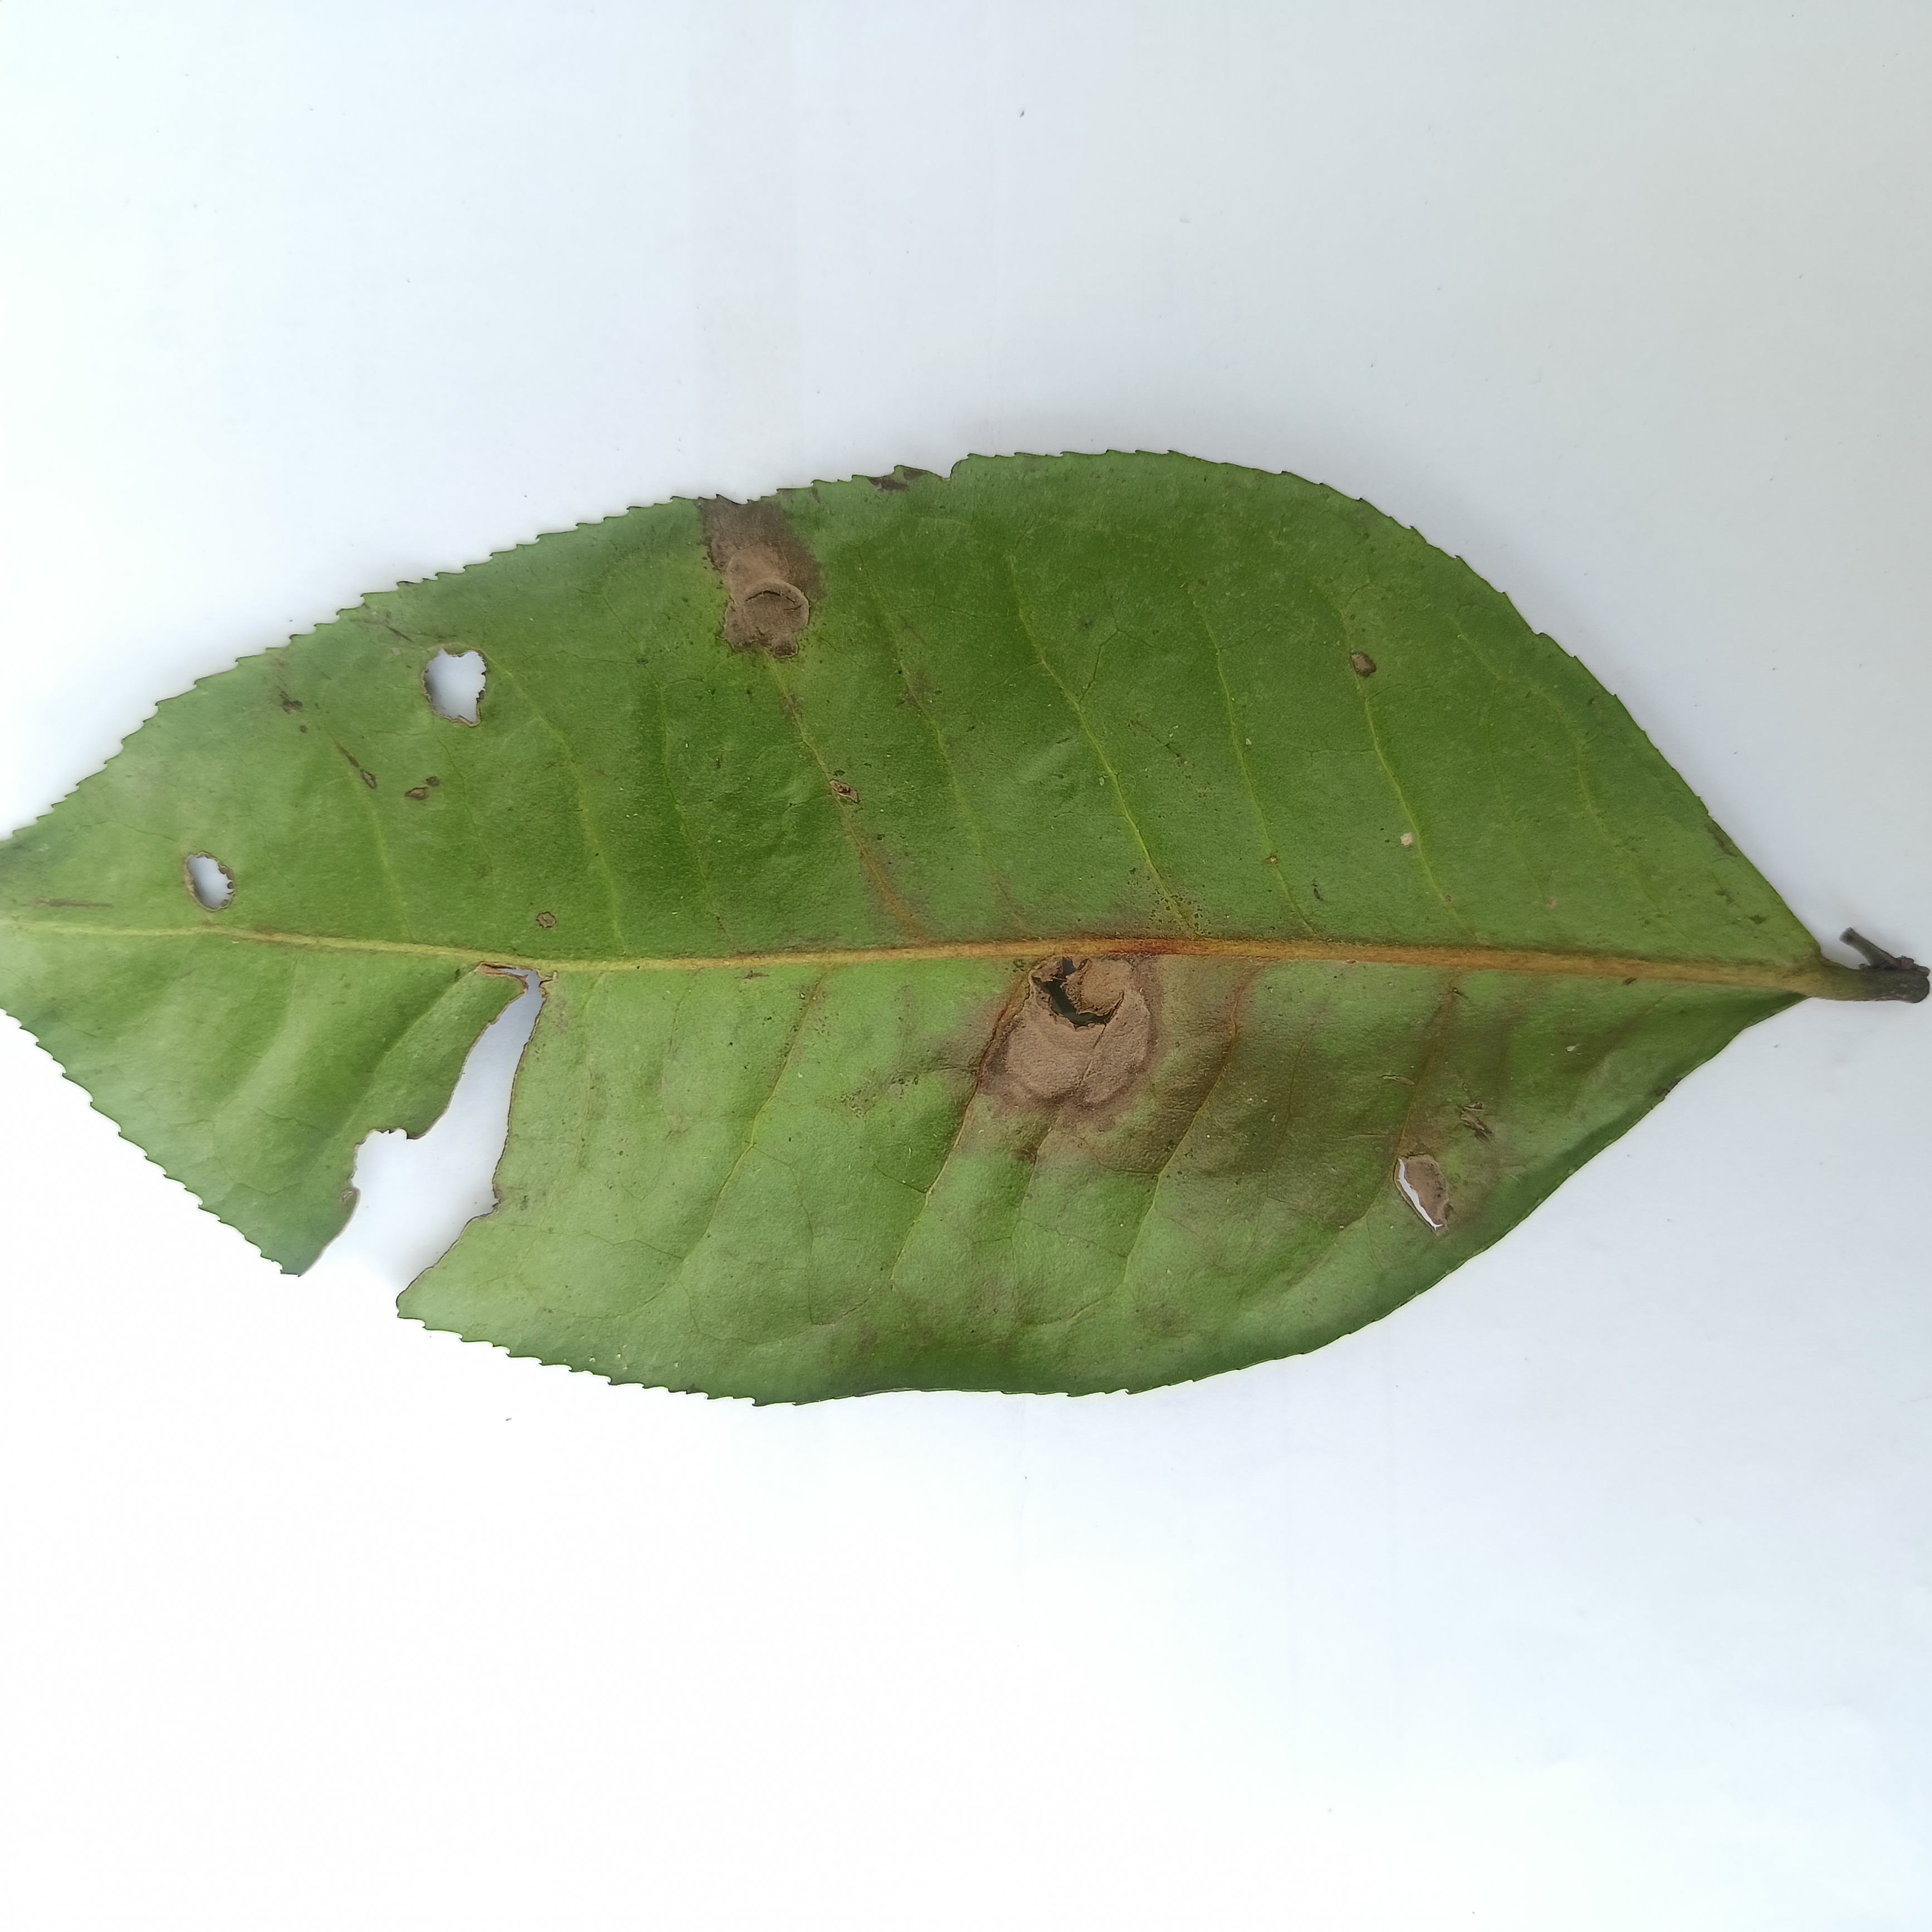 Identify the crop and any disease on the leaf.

tea, brown blight
